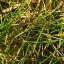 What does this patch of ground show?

grass
